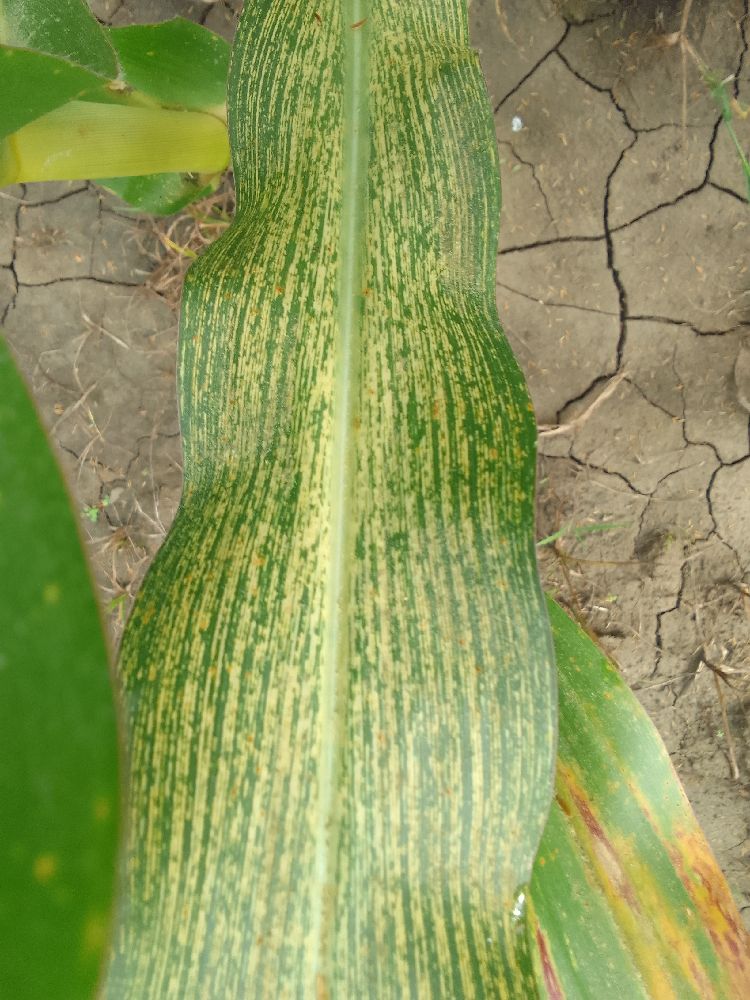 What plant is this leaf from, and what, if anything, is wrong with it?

maize, maize streak virus
